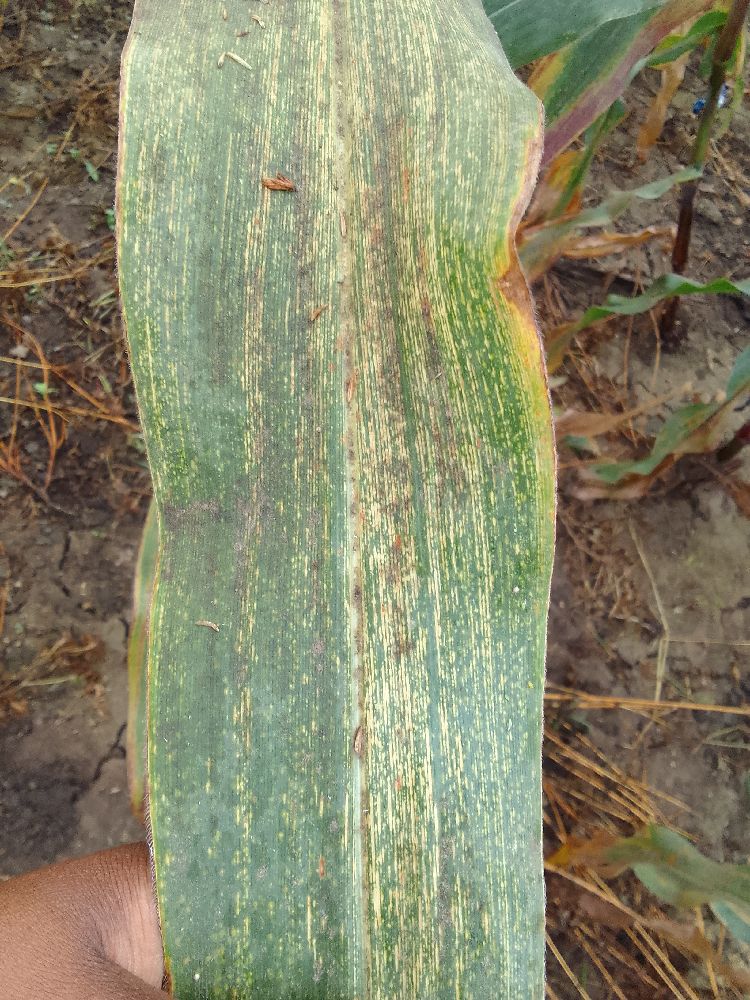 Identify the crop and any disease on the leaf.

maize, maize streak virus
